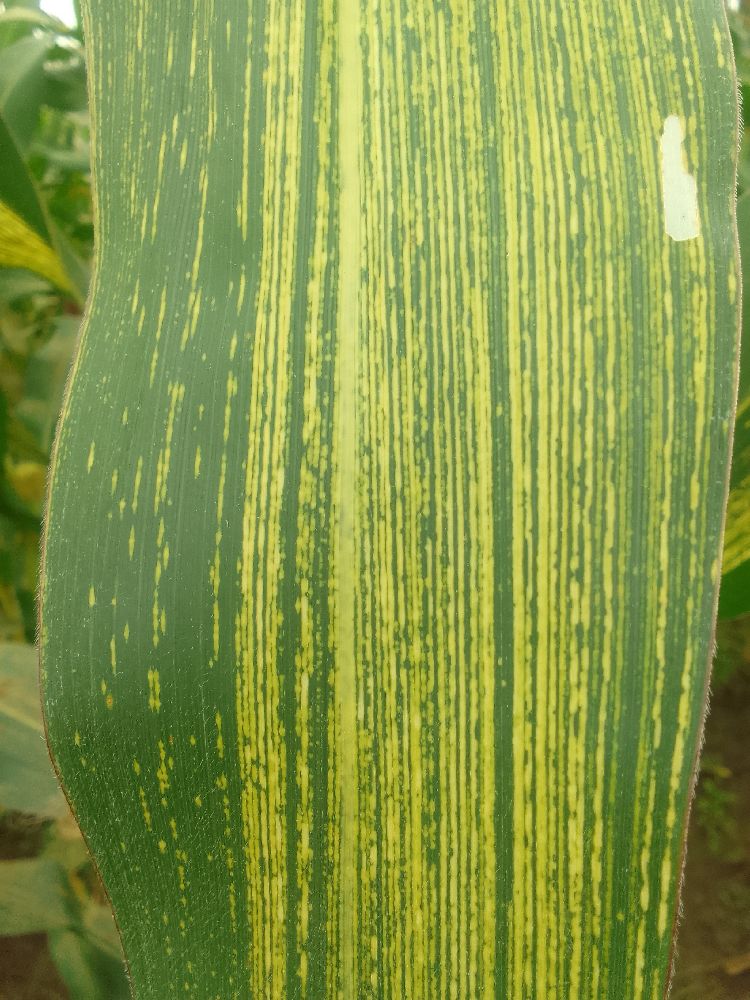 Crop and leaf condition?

maize, maize streak virus
